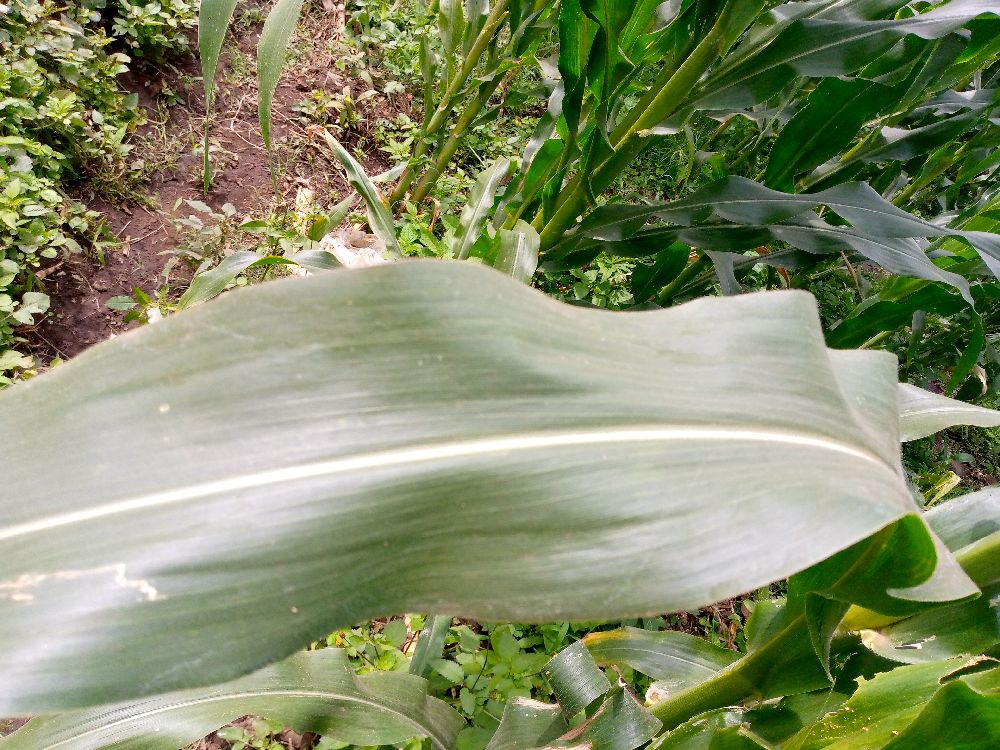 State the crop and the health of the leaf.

maize, healthy
